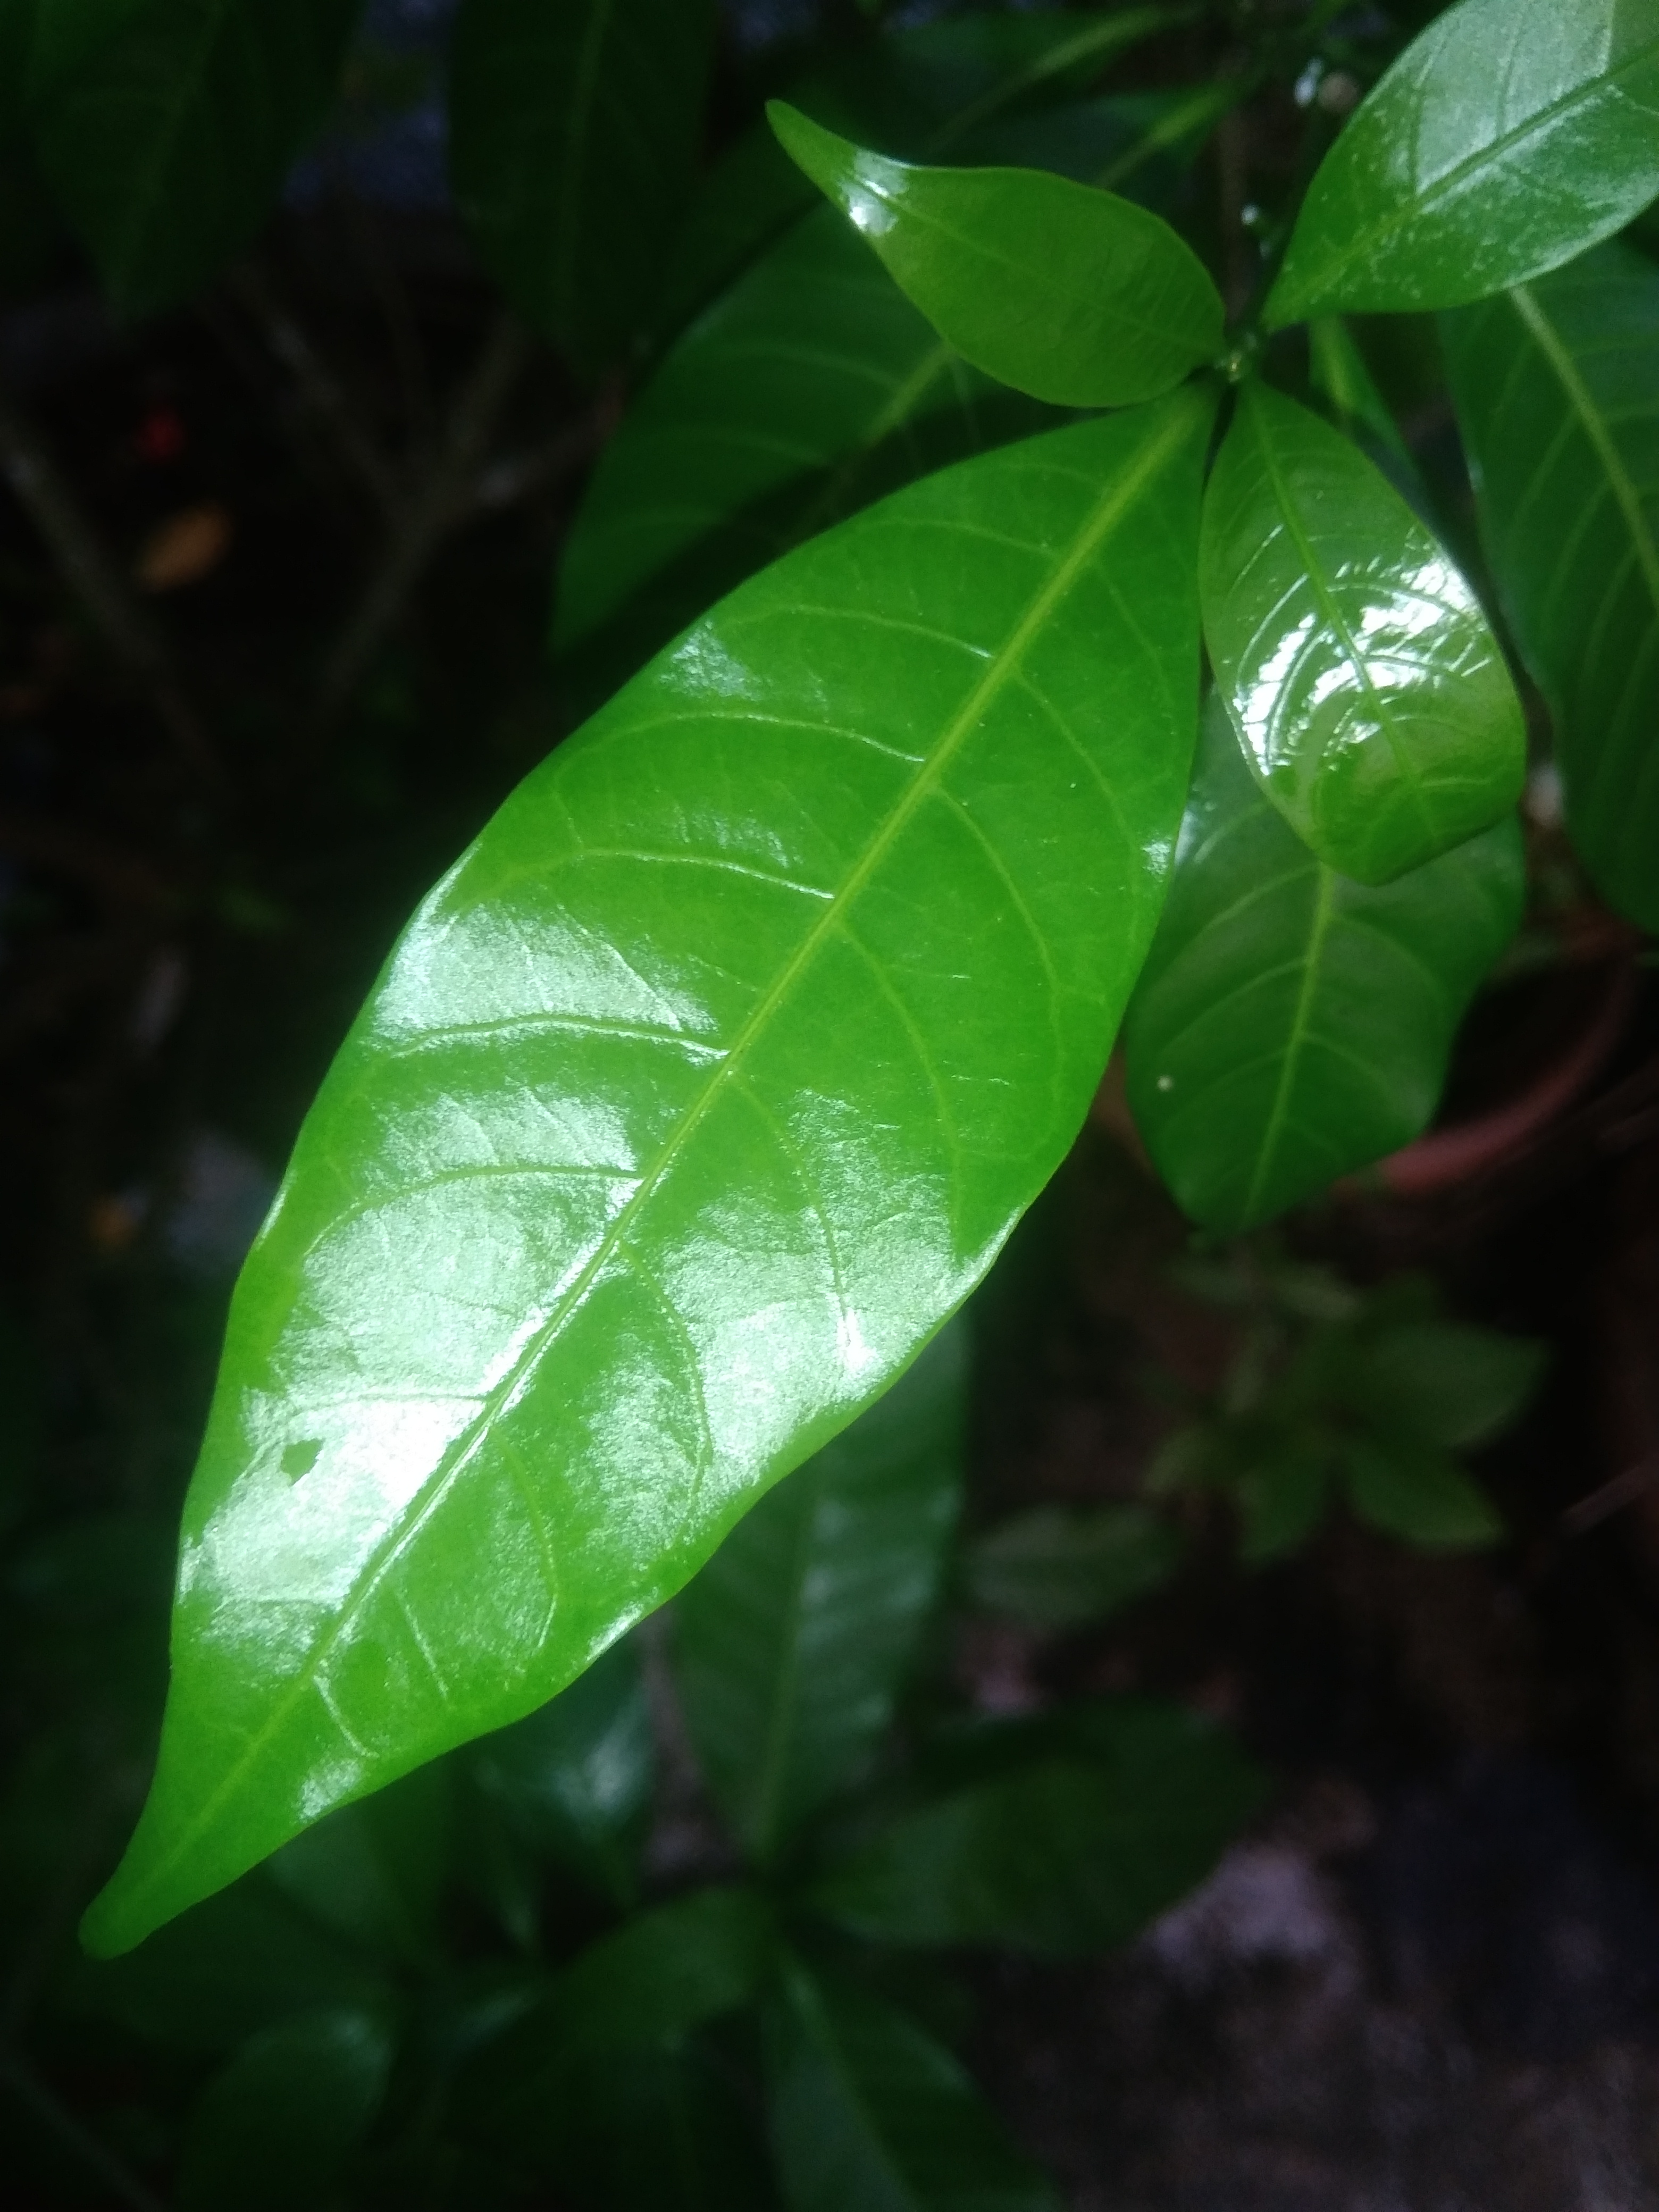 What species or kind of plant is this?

togor
